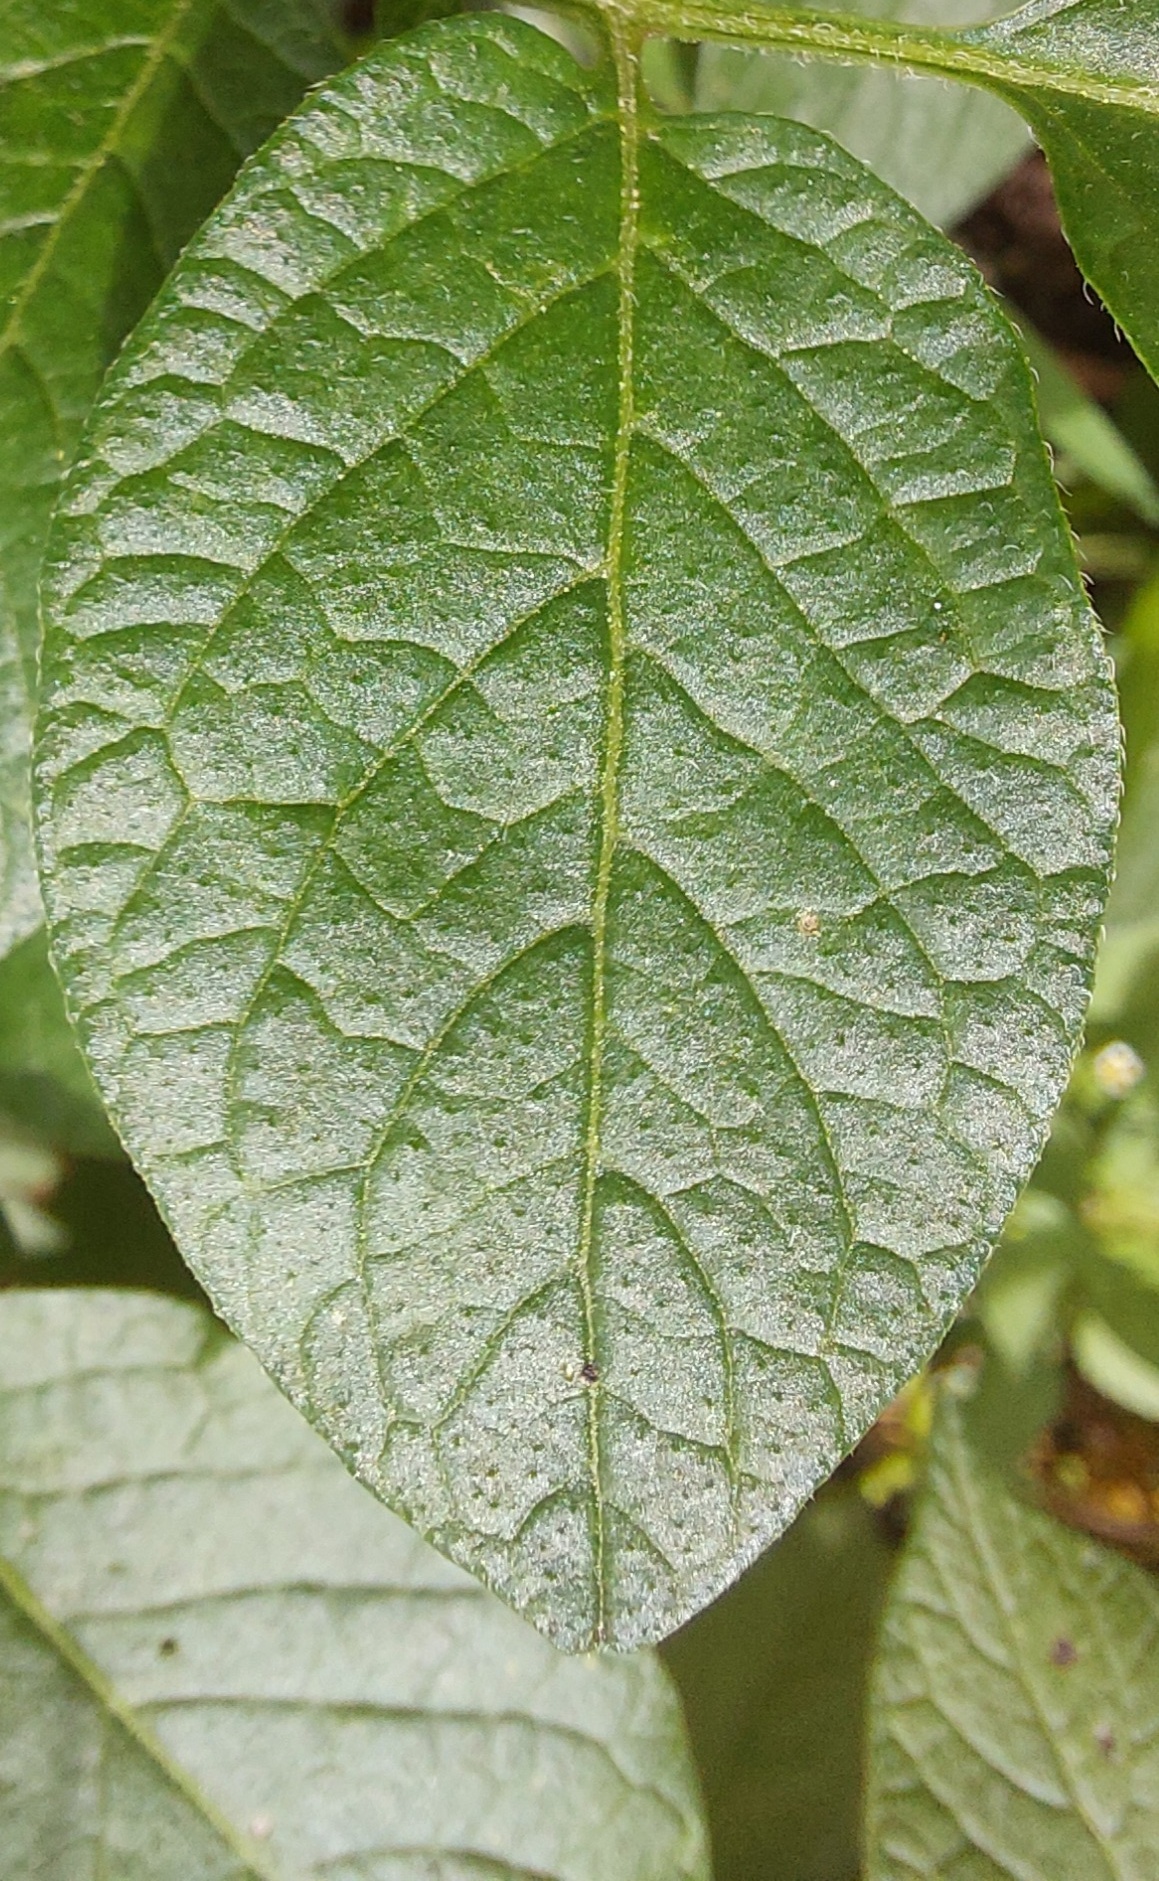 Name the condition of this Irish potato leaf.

healthy
